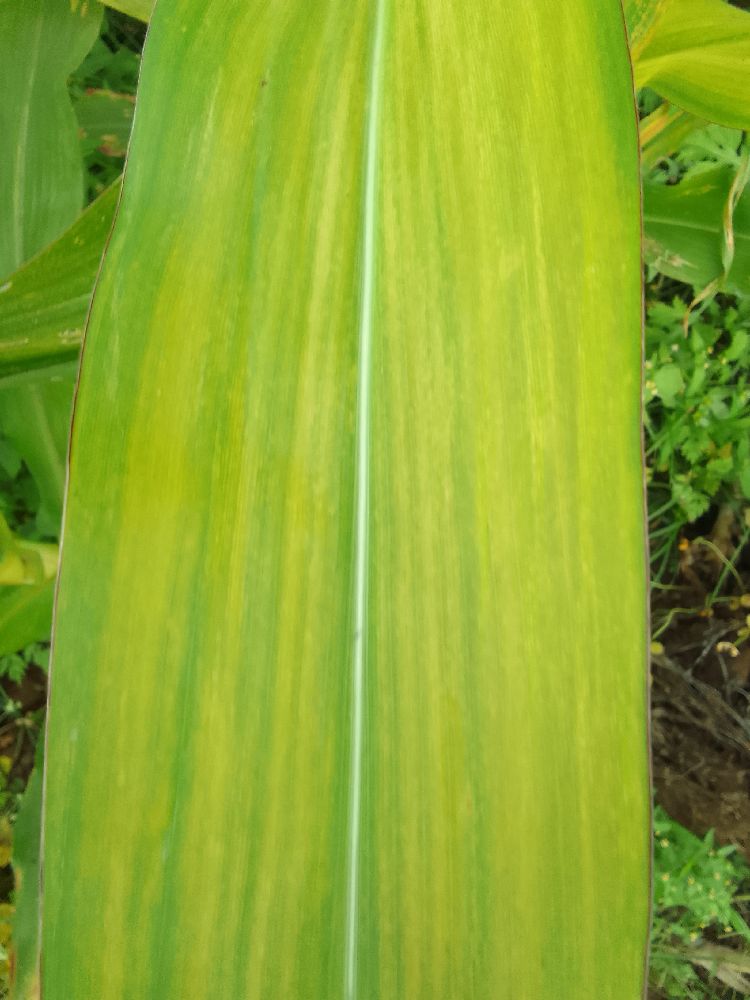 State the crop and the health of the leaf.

maize, maize lethal necrosis
